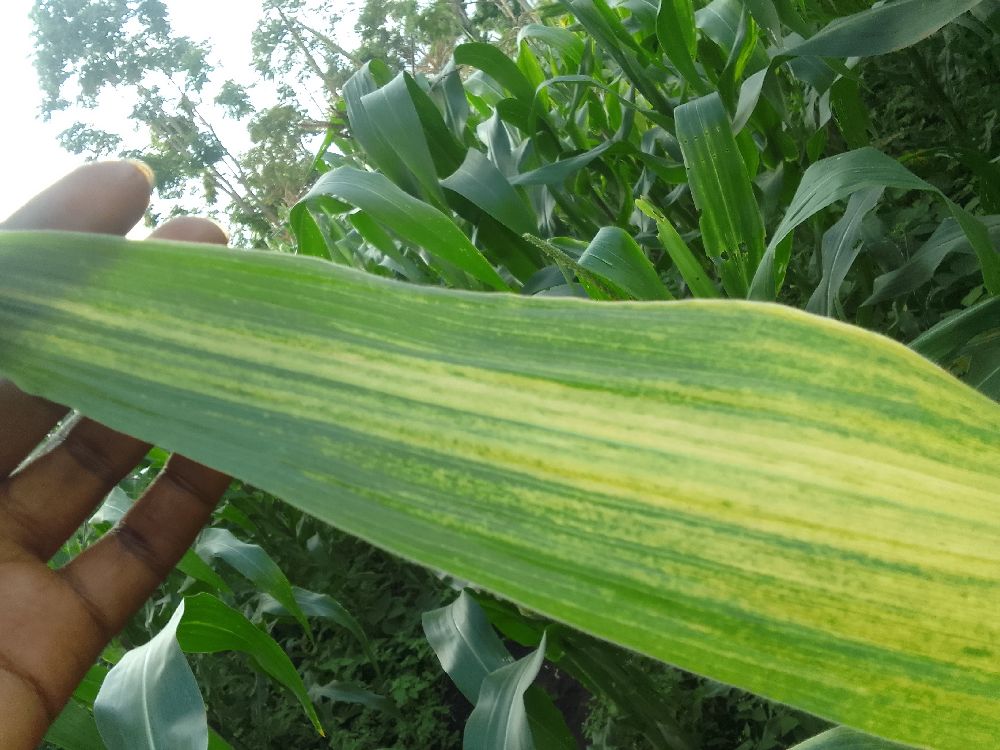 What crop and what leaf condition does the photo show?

maize, maize lethal necrosis
